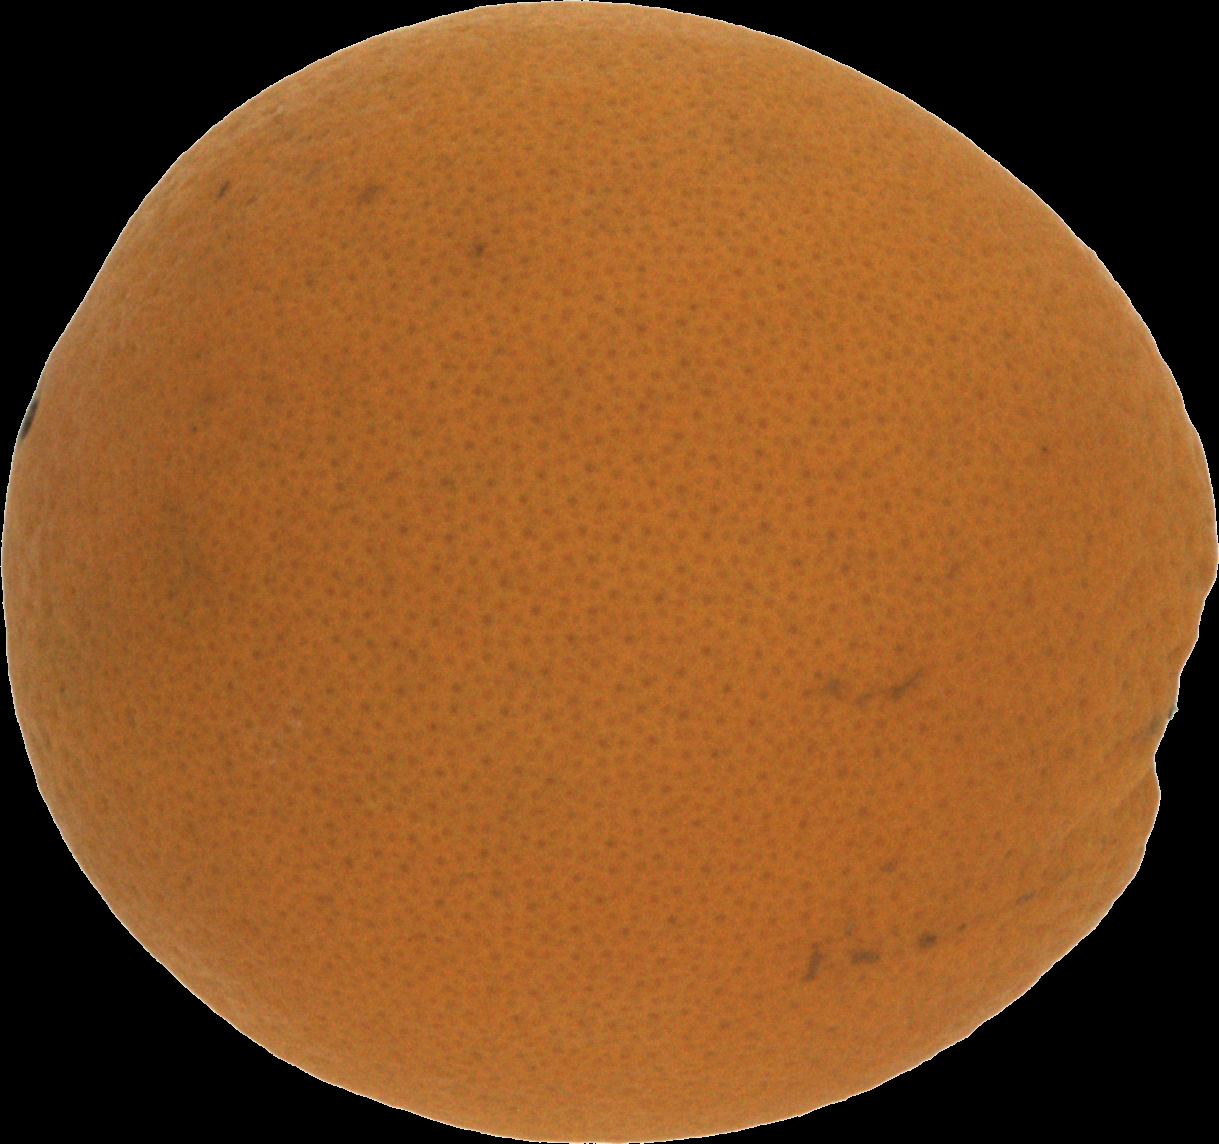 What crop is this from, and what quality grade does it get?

orange, good
